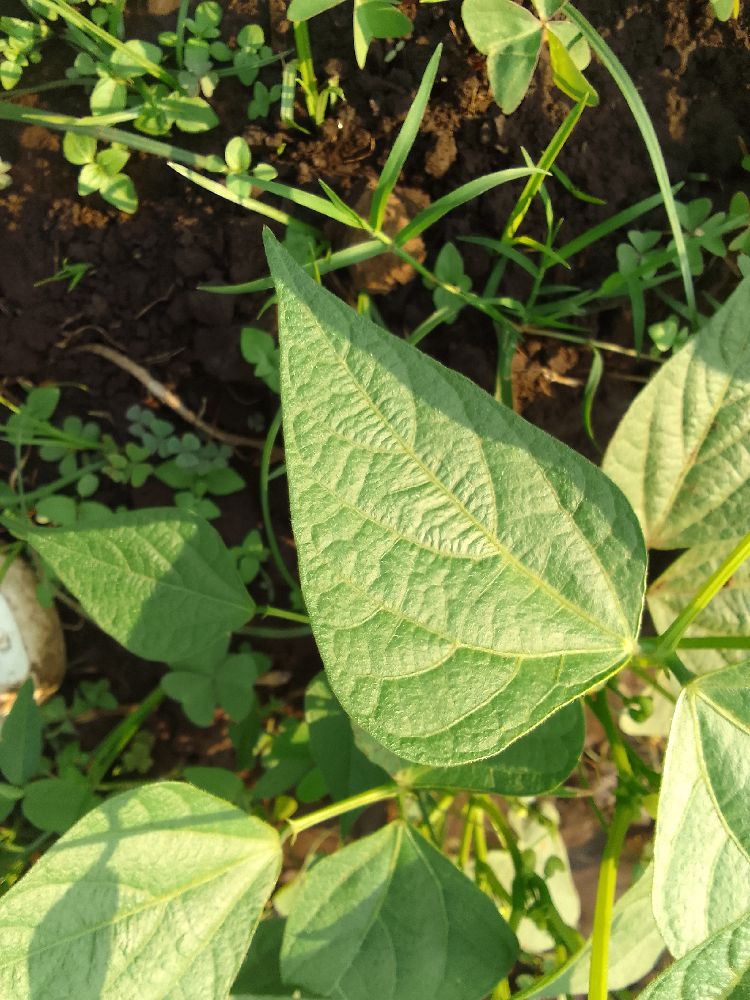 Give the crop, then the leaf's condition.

common bean, healthy
